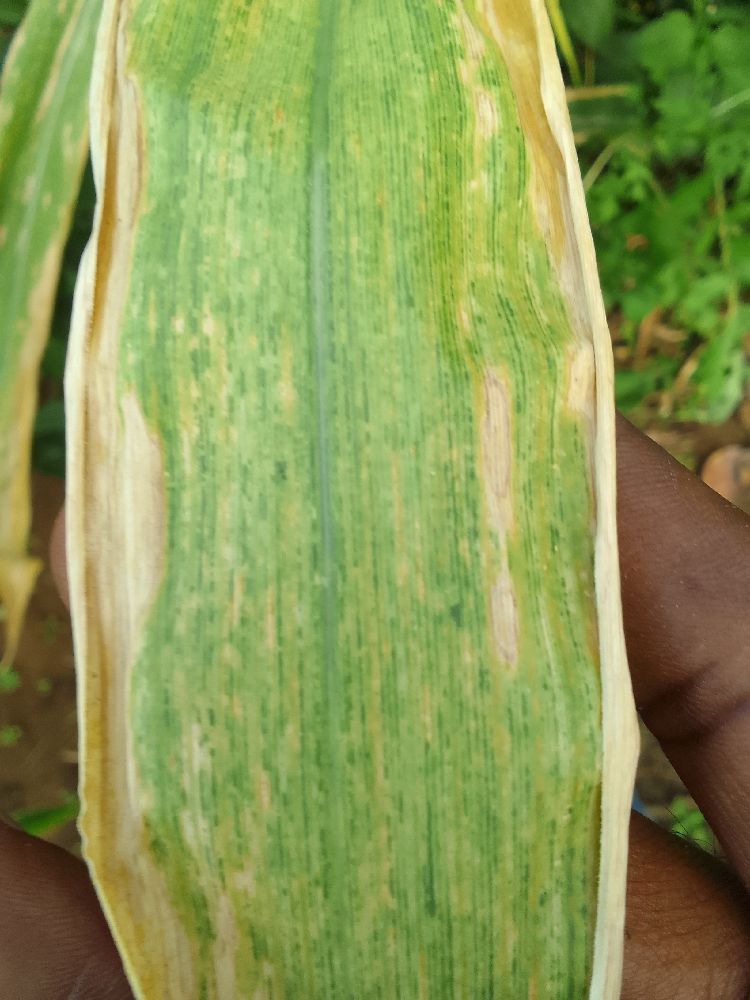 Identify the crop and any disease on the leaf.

maize, maize lethal necrosis
